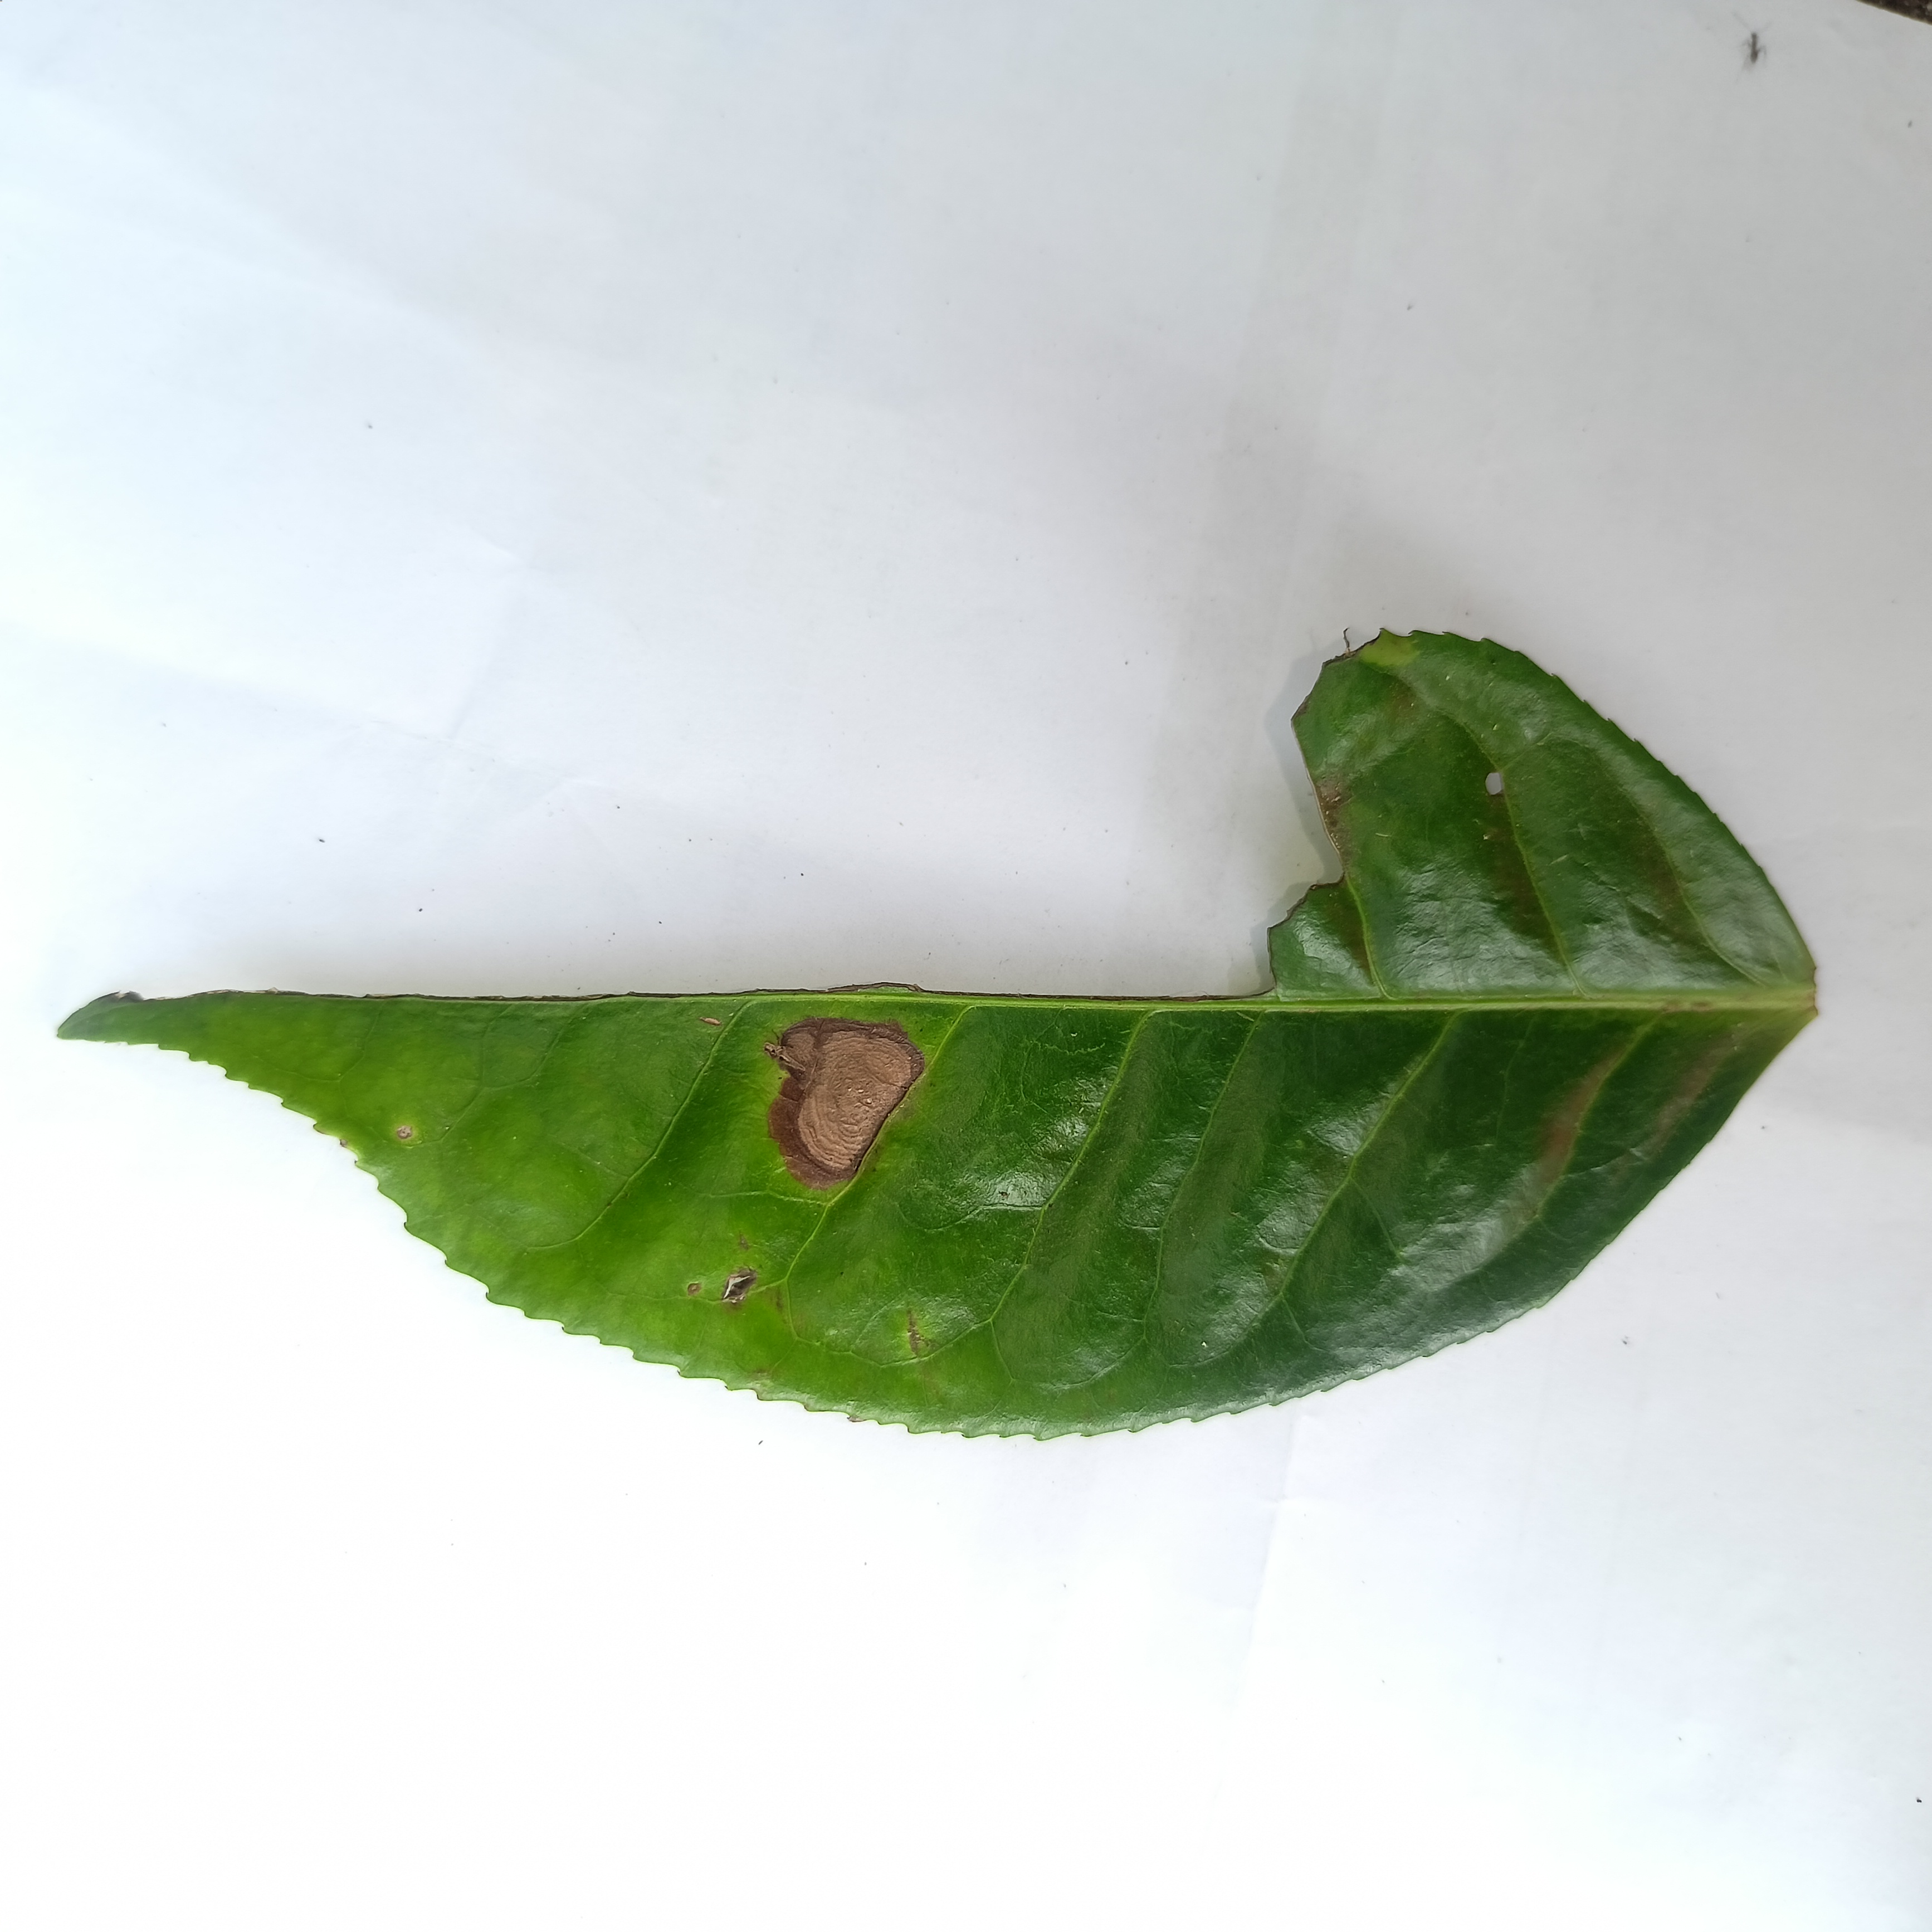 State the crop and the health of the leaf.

tea, brown blight
